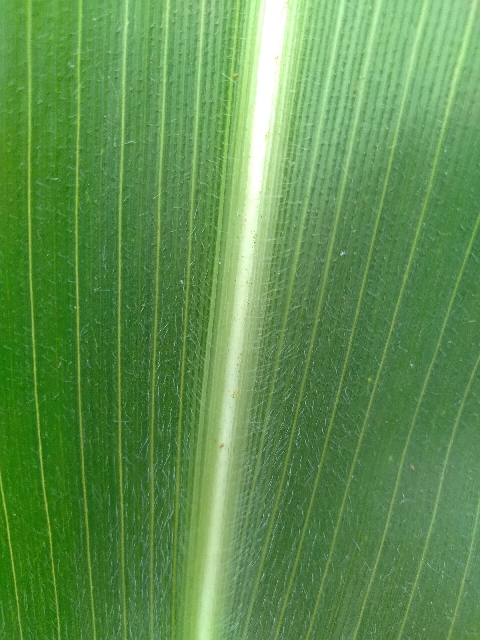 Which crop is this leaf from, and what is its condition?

maize, healthy
